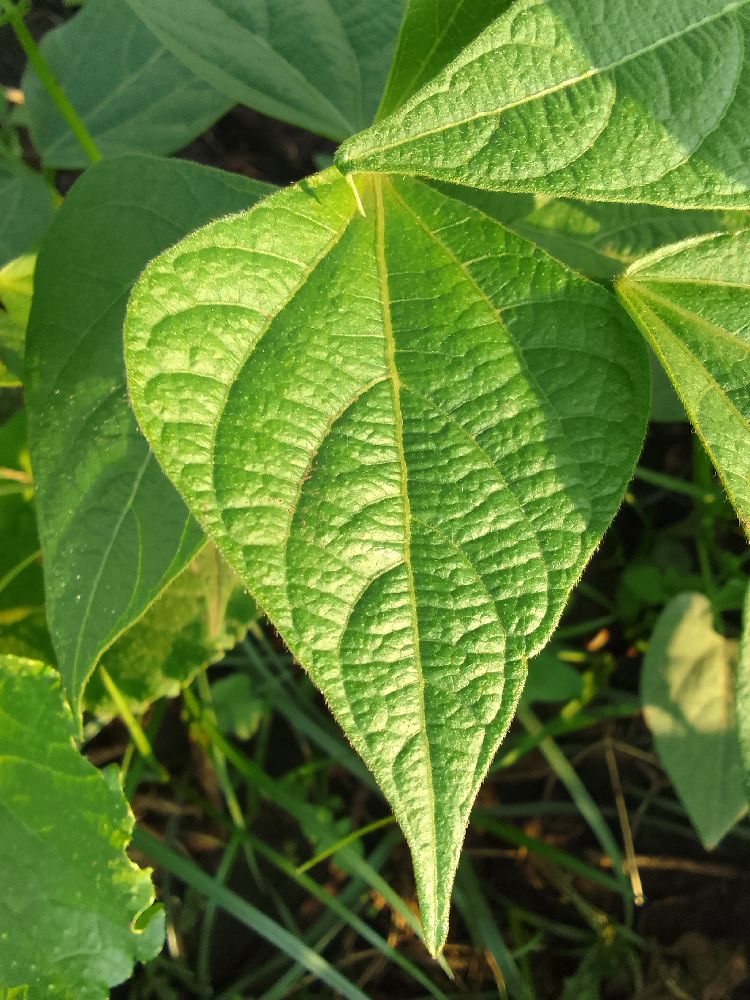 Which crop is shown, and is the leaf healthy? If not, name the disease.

common bean, healthy
